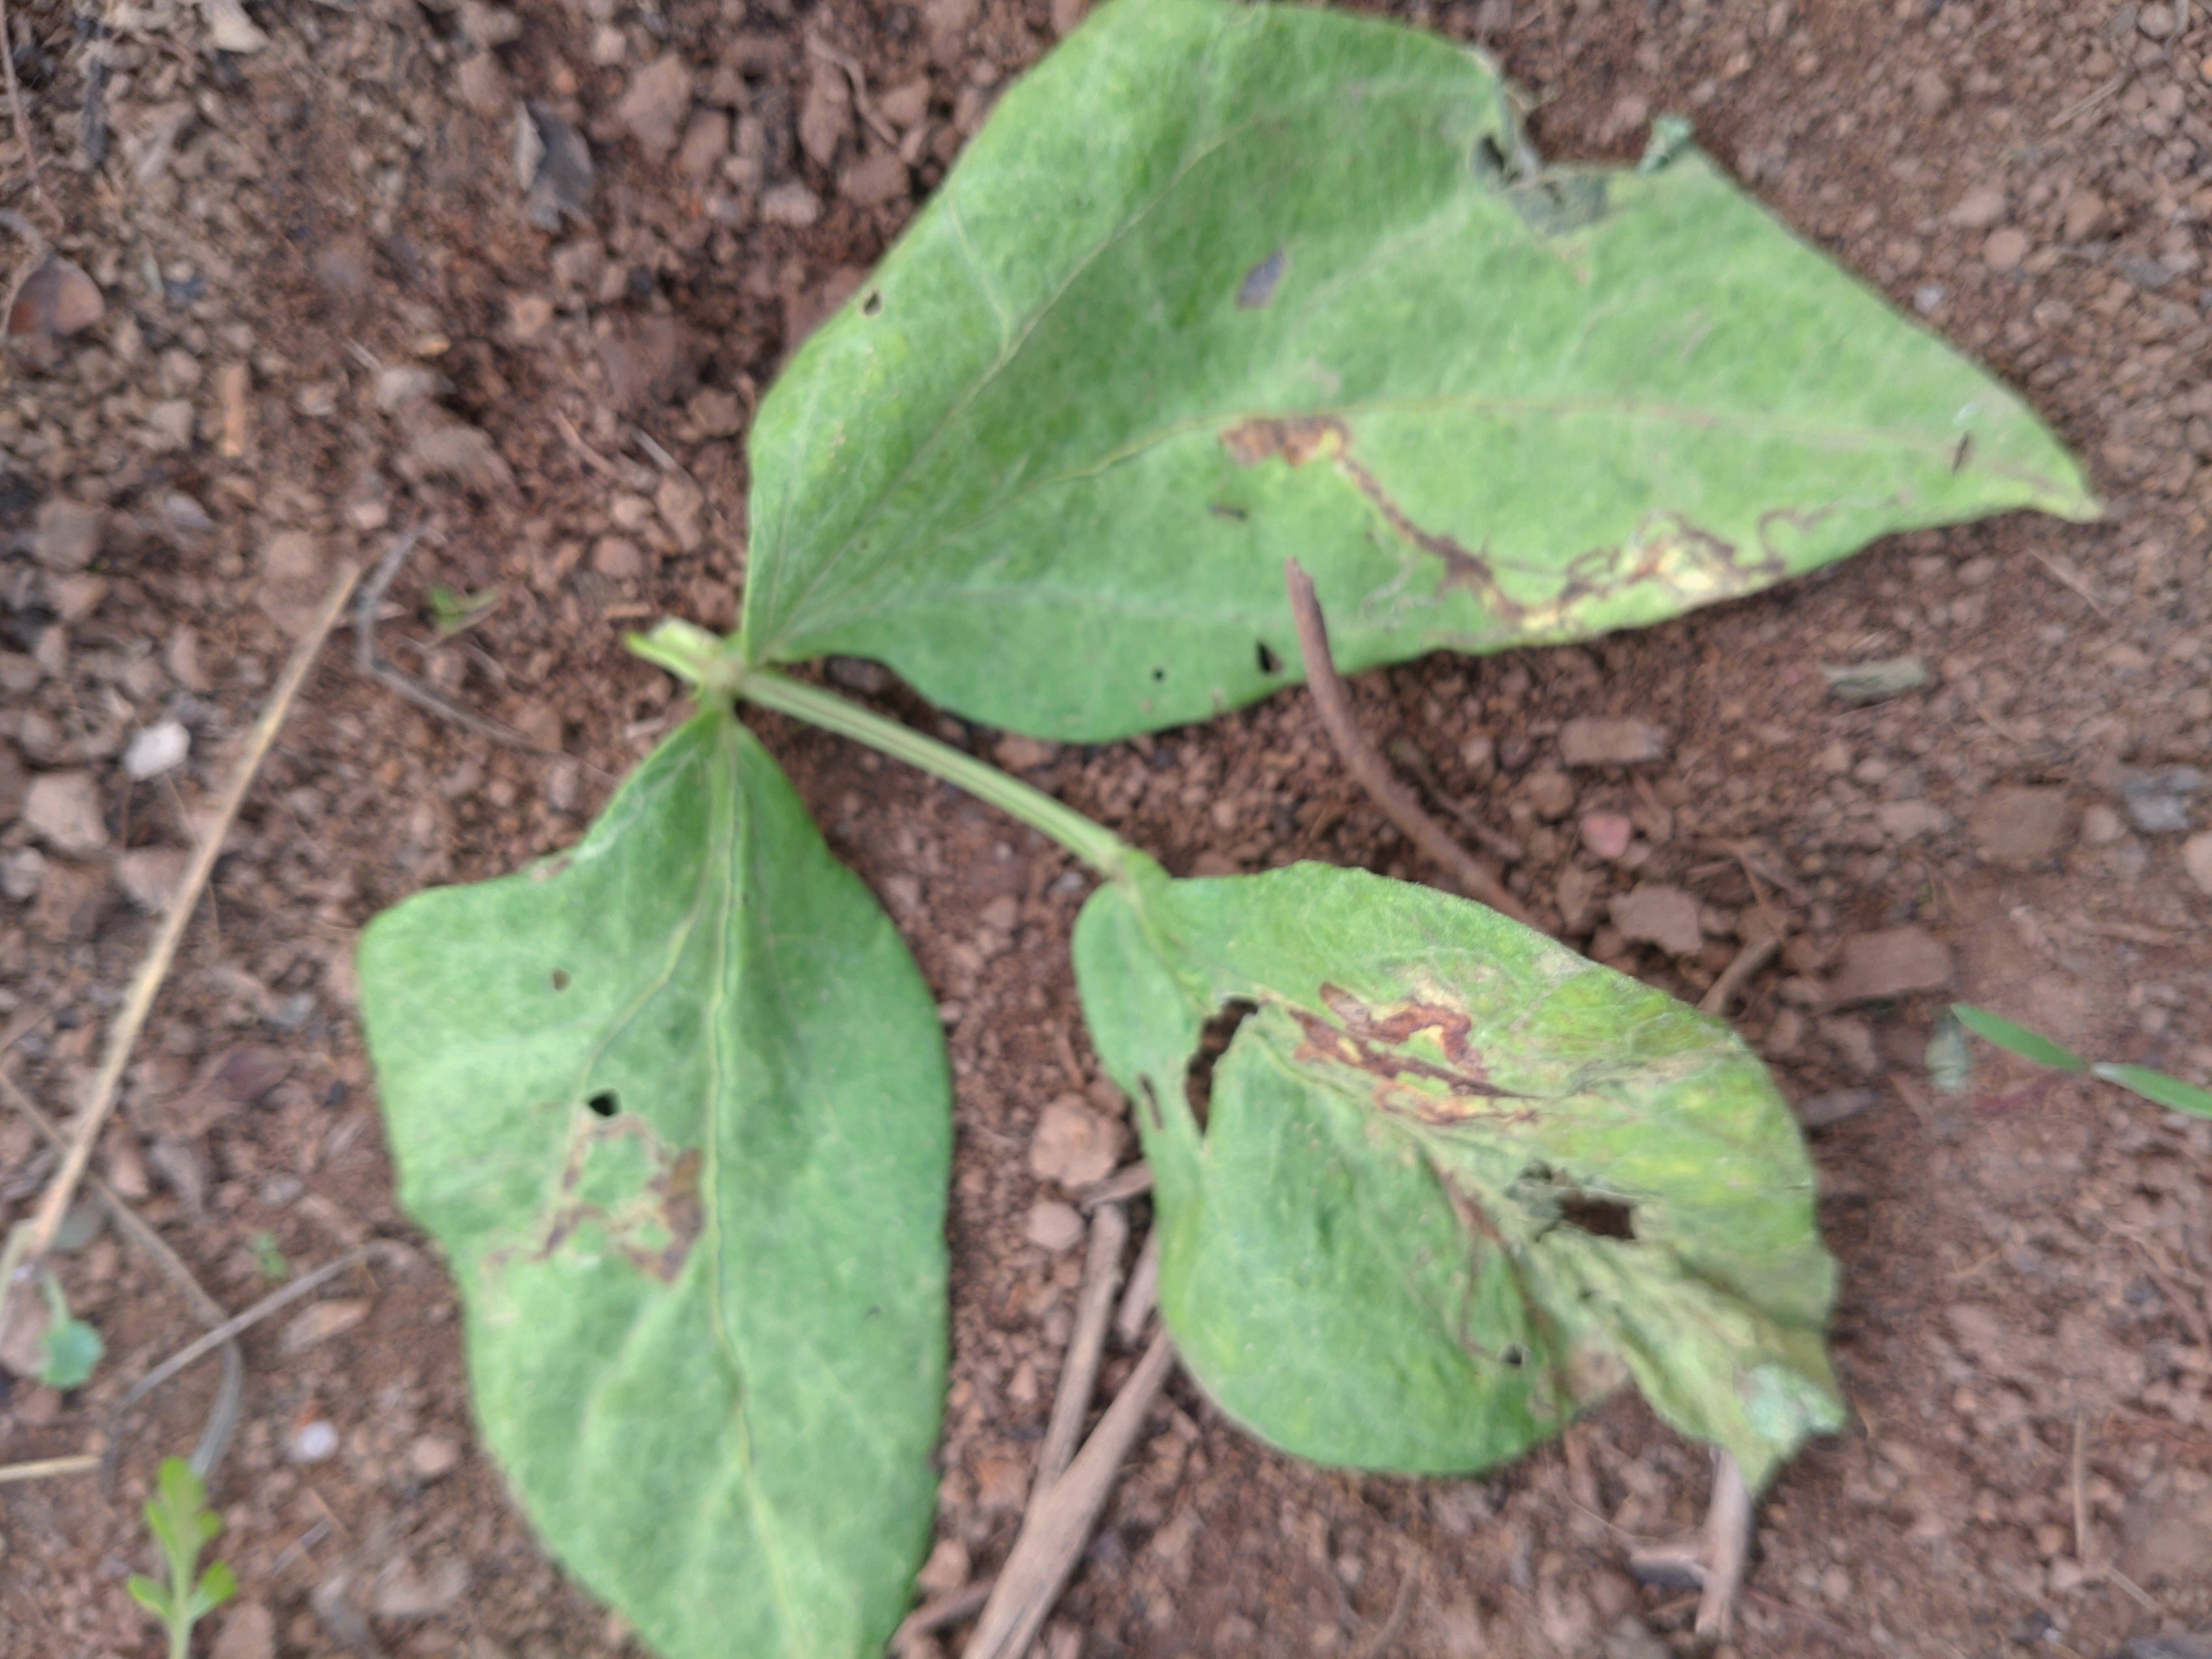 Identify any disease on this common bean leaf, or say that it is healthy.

anthracnose
